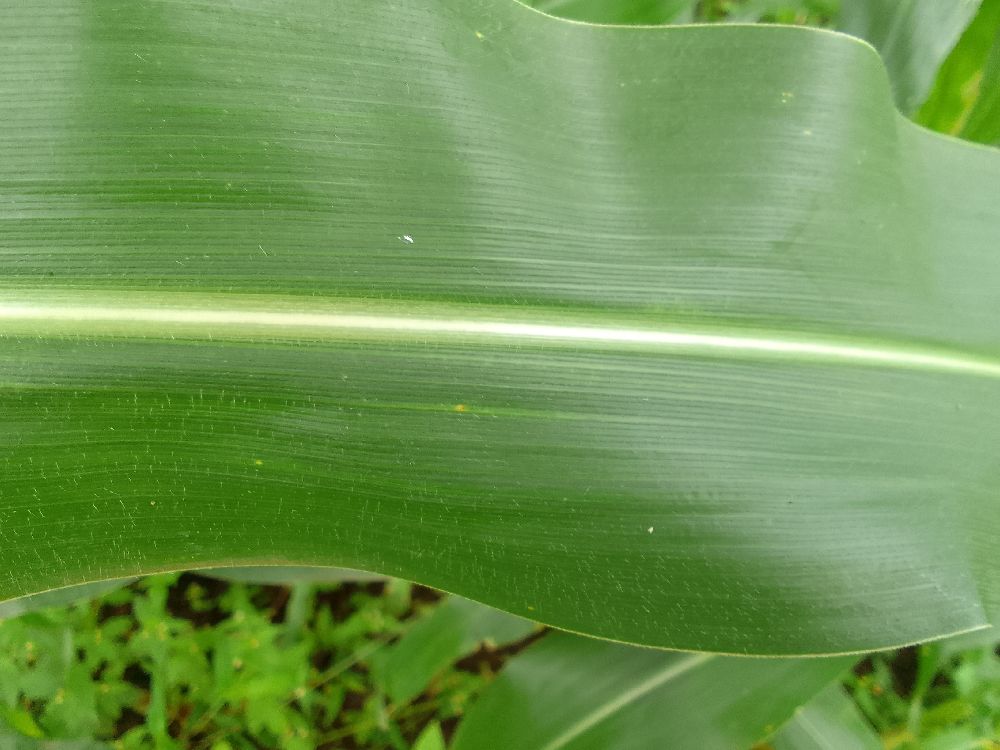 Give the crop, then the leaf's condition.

maize, healthy
